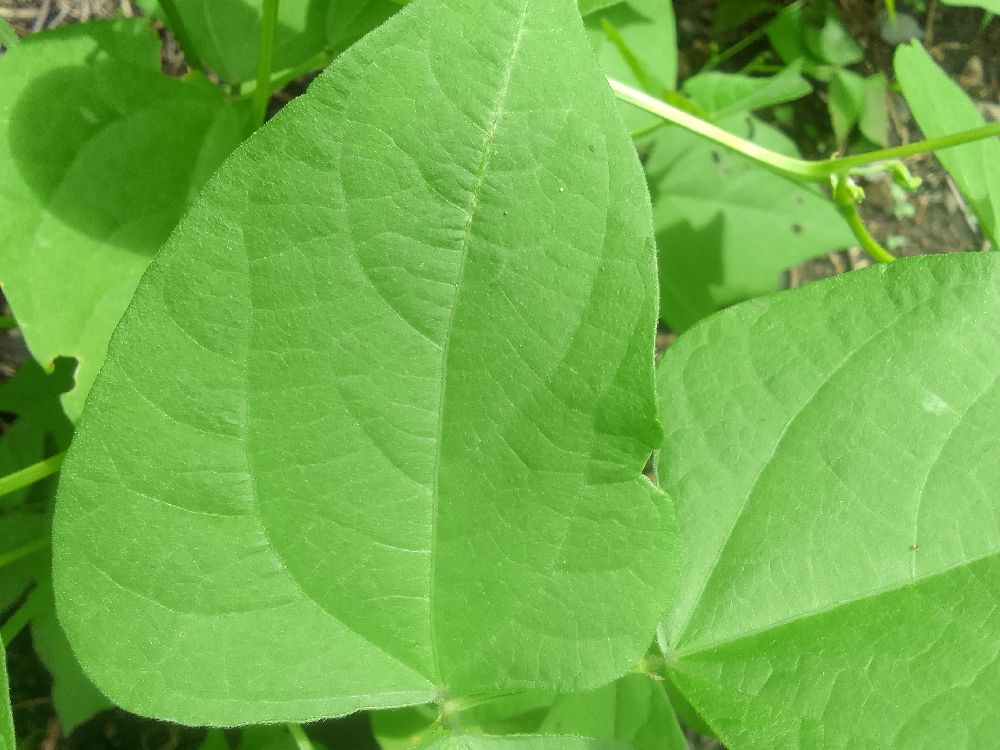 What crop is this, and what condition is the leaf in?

common bean, healthy
